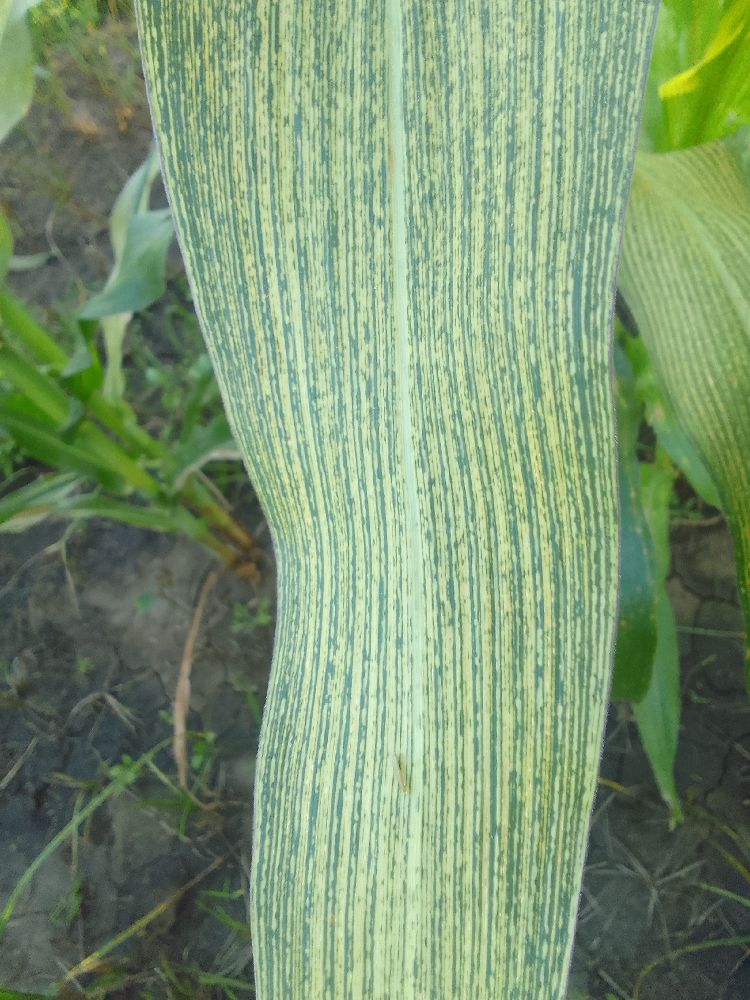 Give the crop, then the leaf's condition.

maize, maize streak virus
